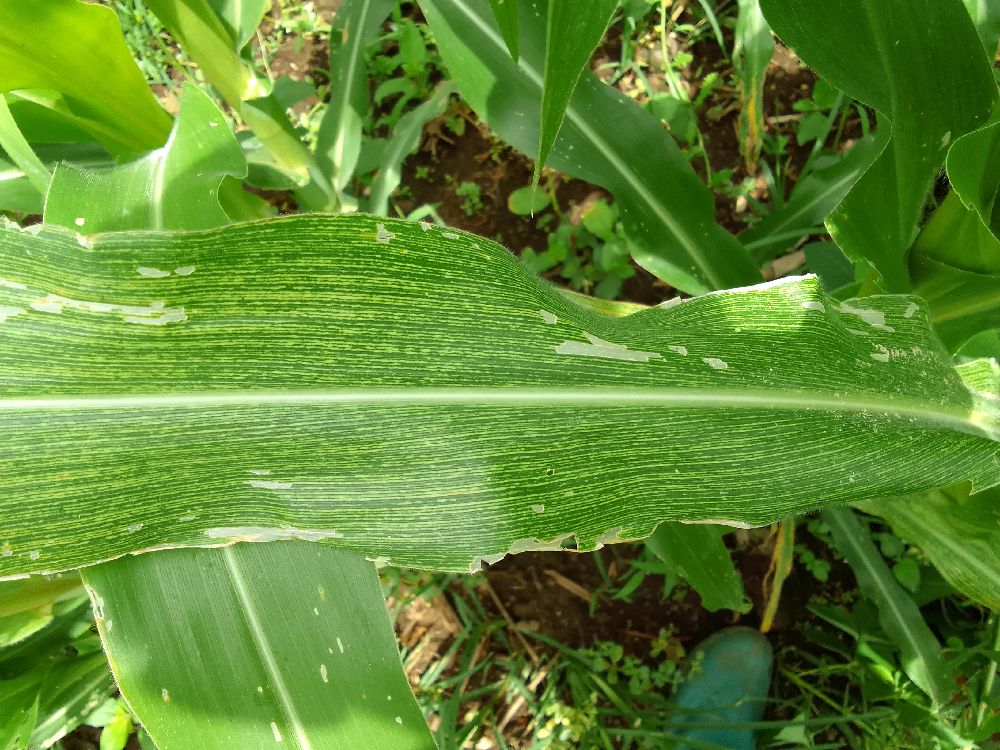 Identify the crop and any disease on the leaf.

maize, maize streak virus
